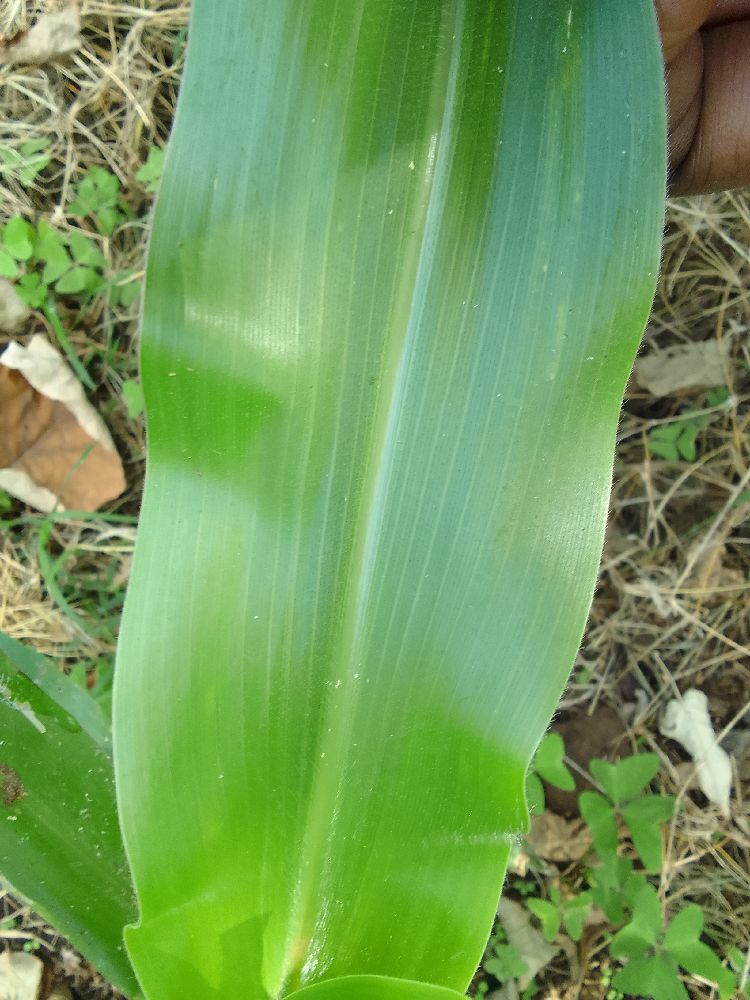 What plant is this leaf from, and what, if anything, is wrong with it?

maize, healthy
